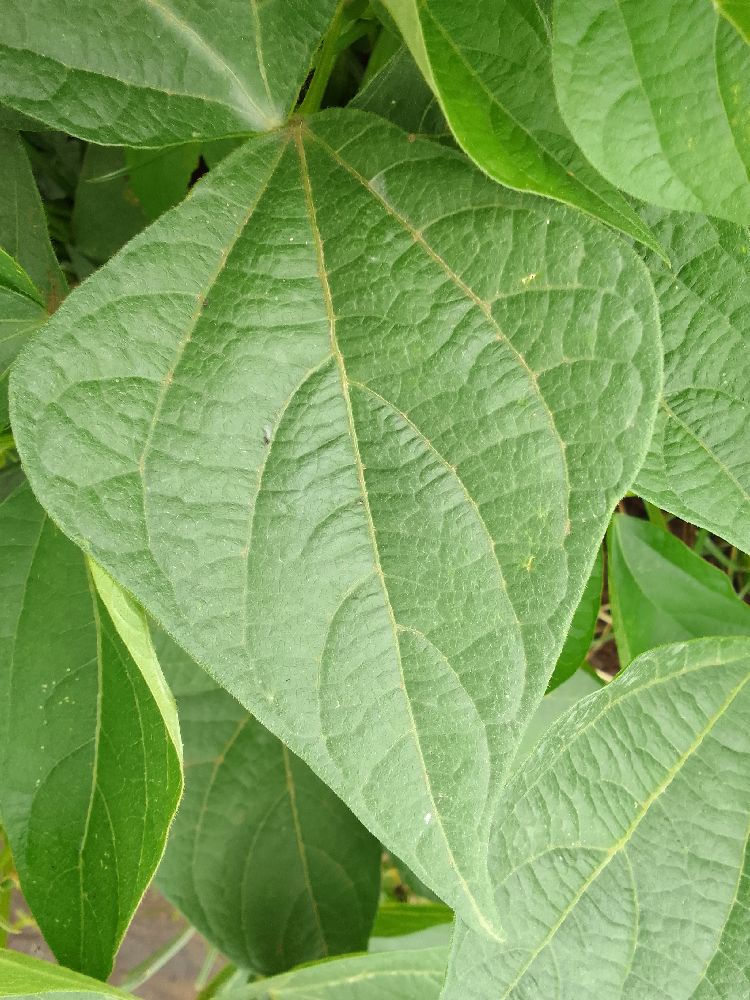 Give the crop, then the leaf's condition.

common bean, healthy
